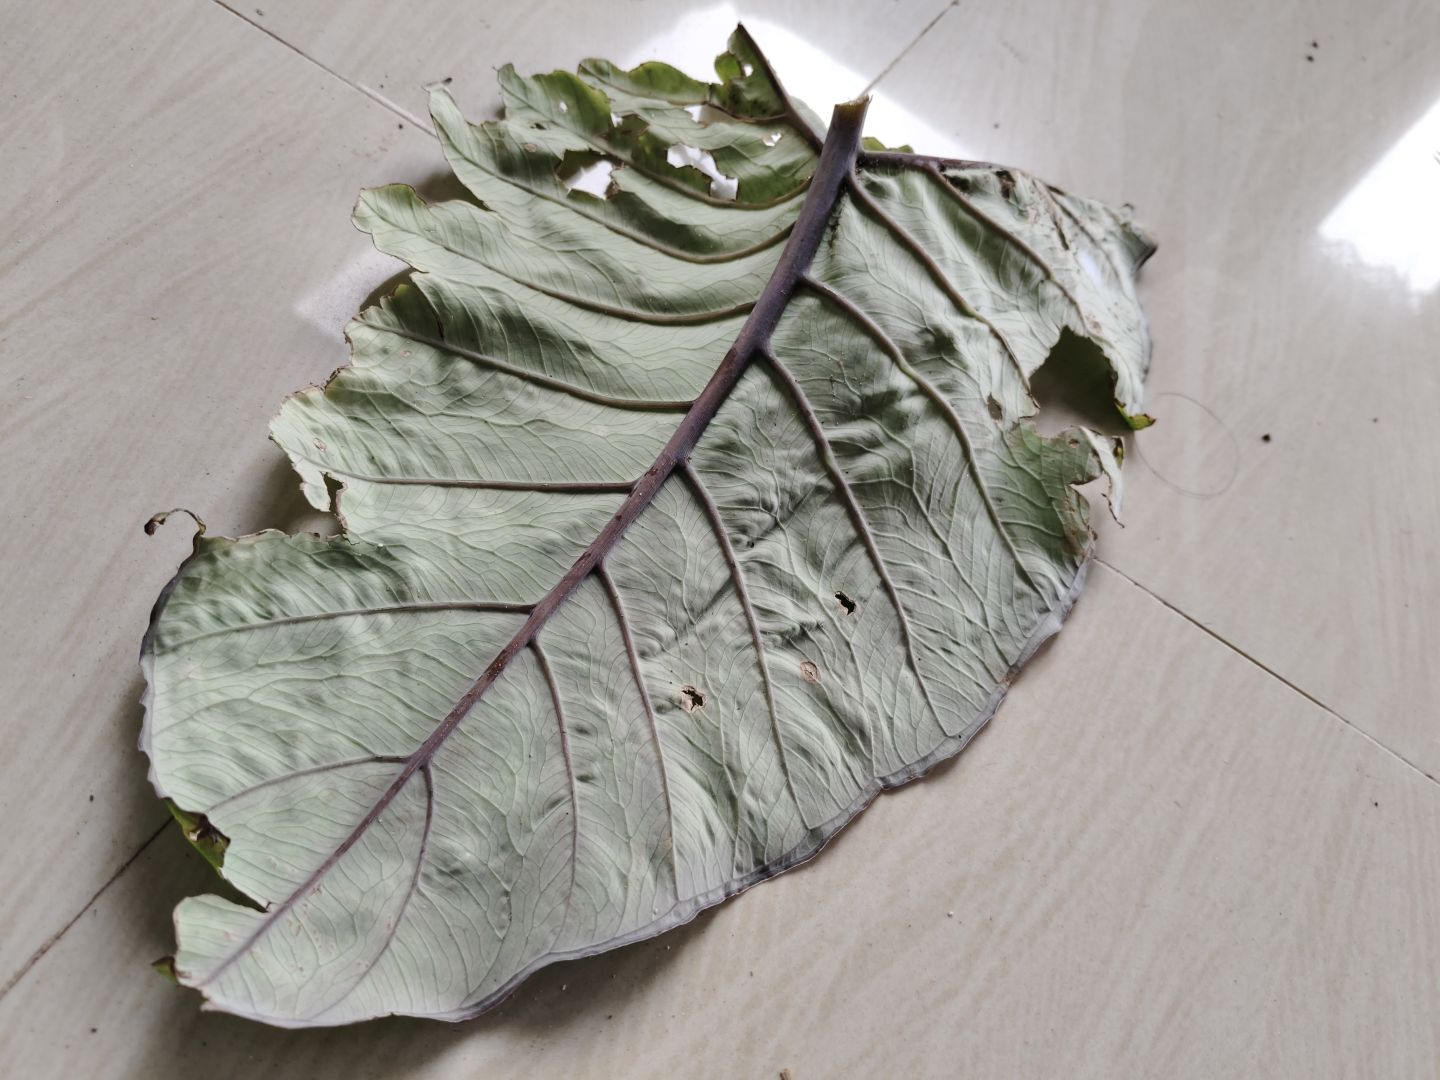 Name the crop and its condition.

taro, leaf blight
